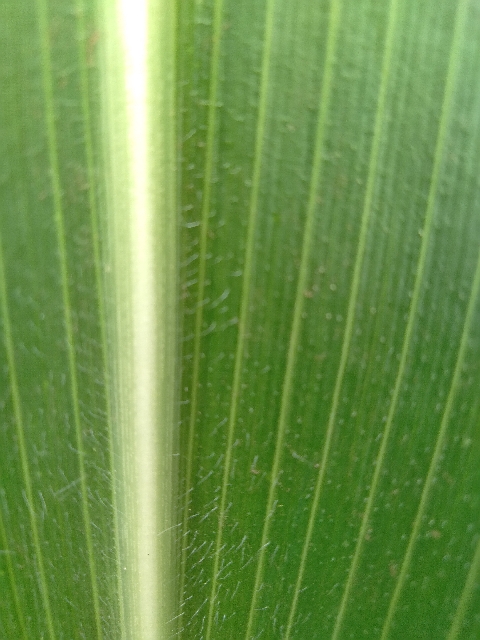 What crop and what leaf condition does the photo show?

maize, healthy
